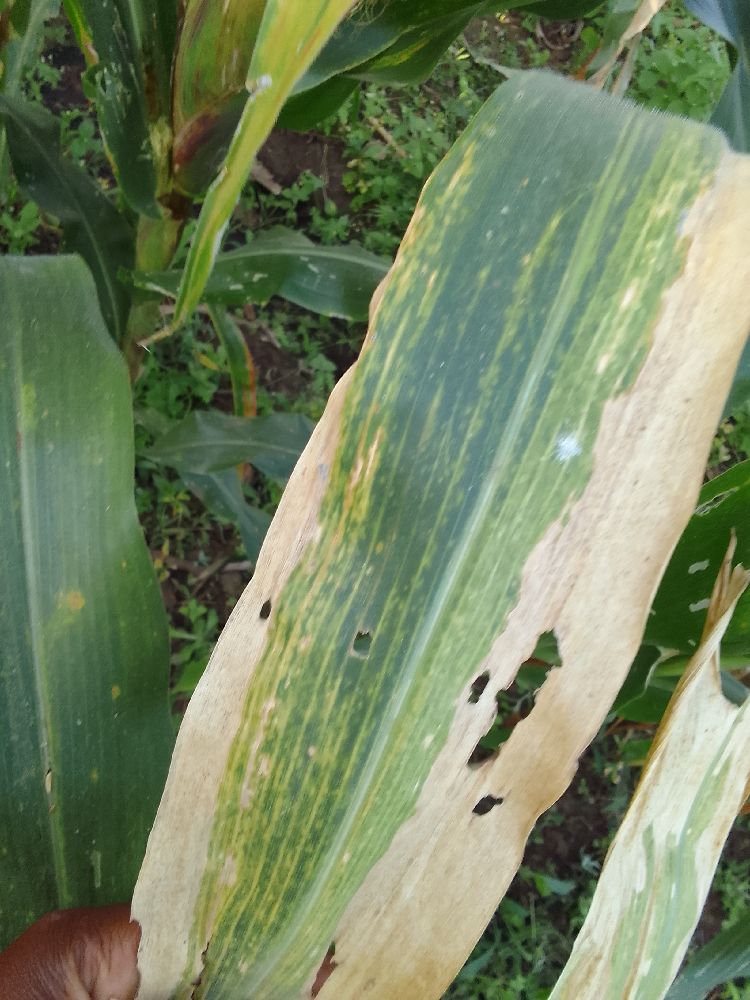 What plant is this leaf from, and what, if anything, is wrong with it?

maize, maize lethal necrosis
